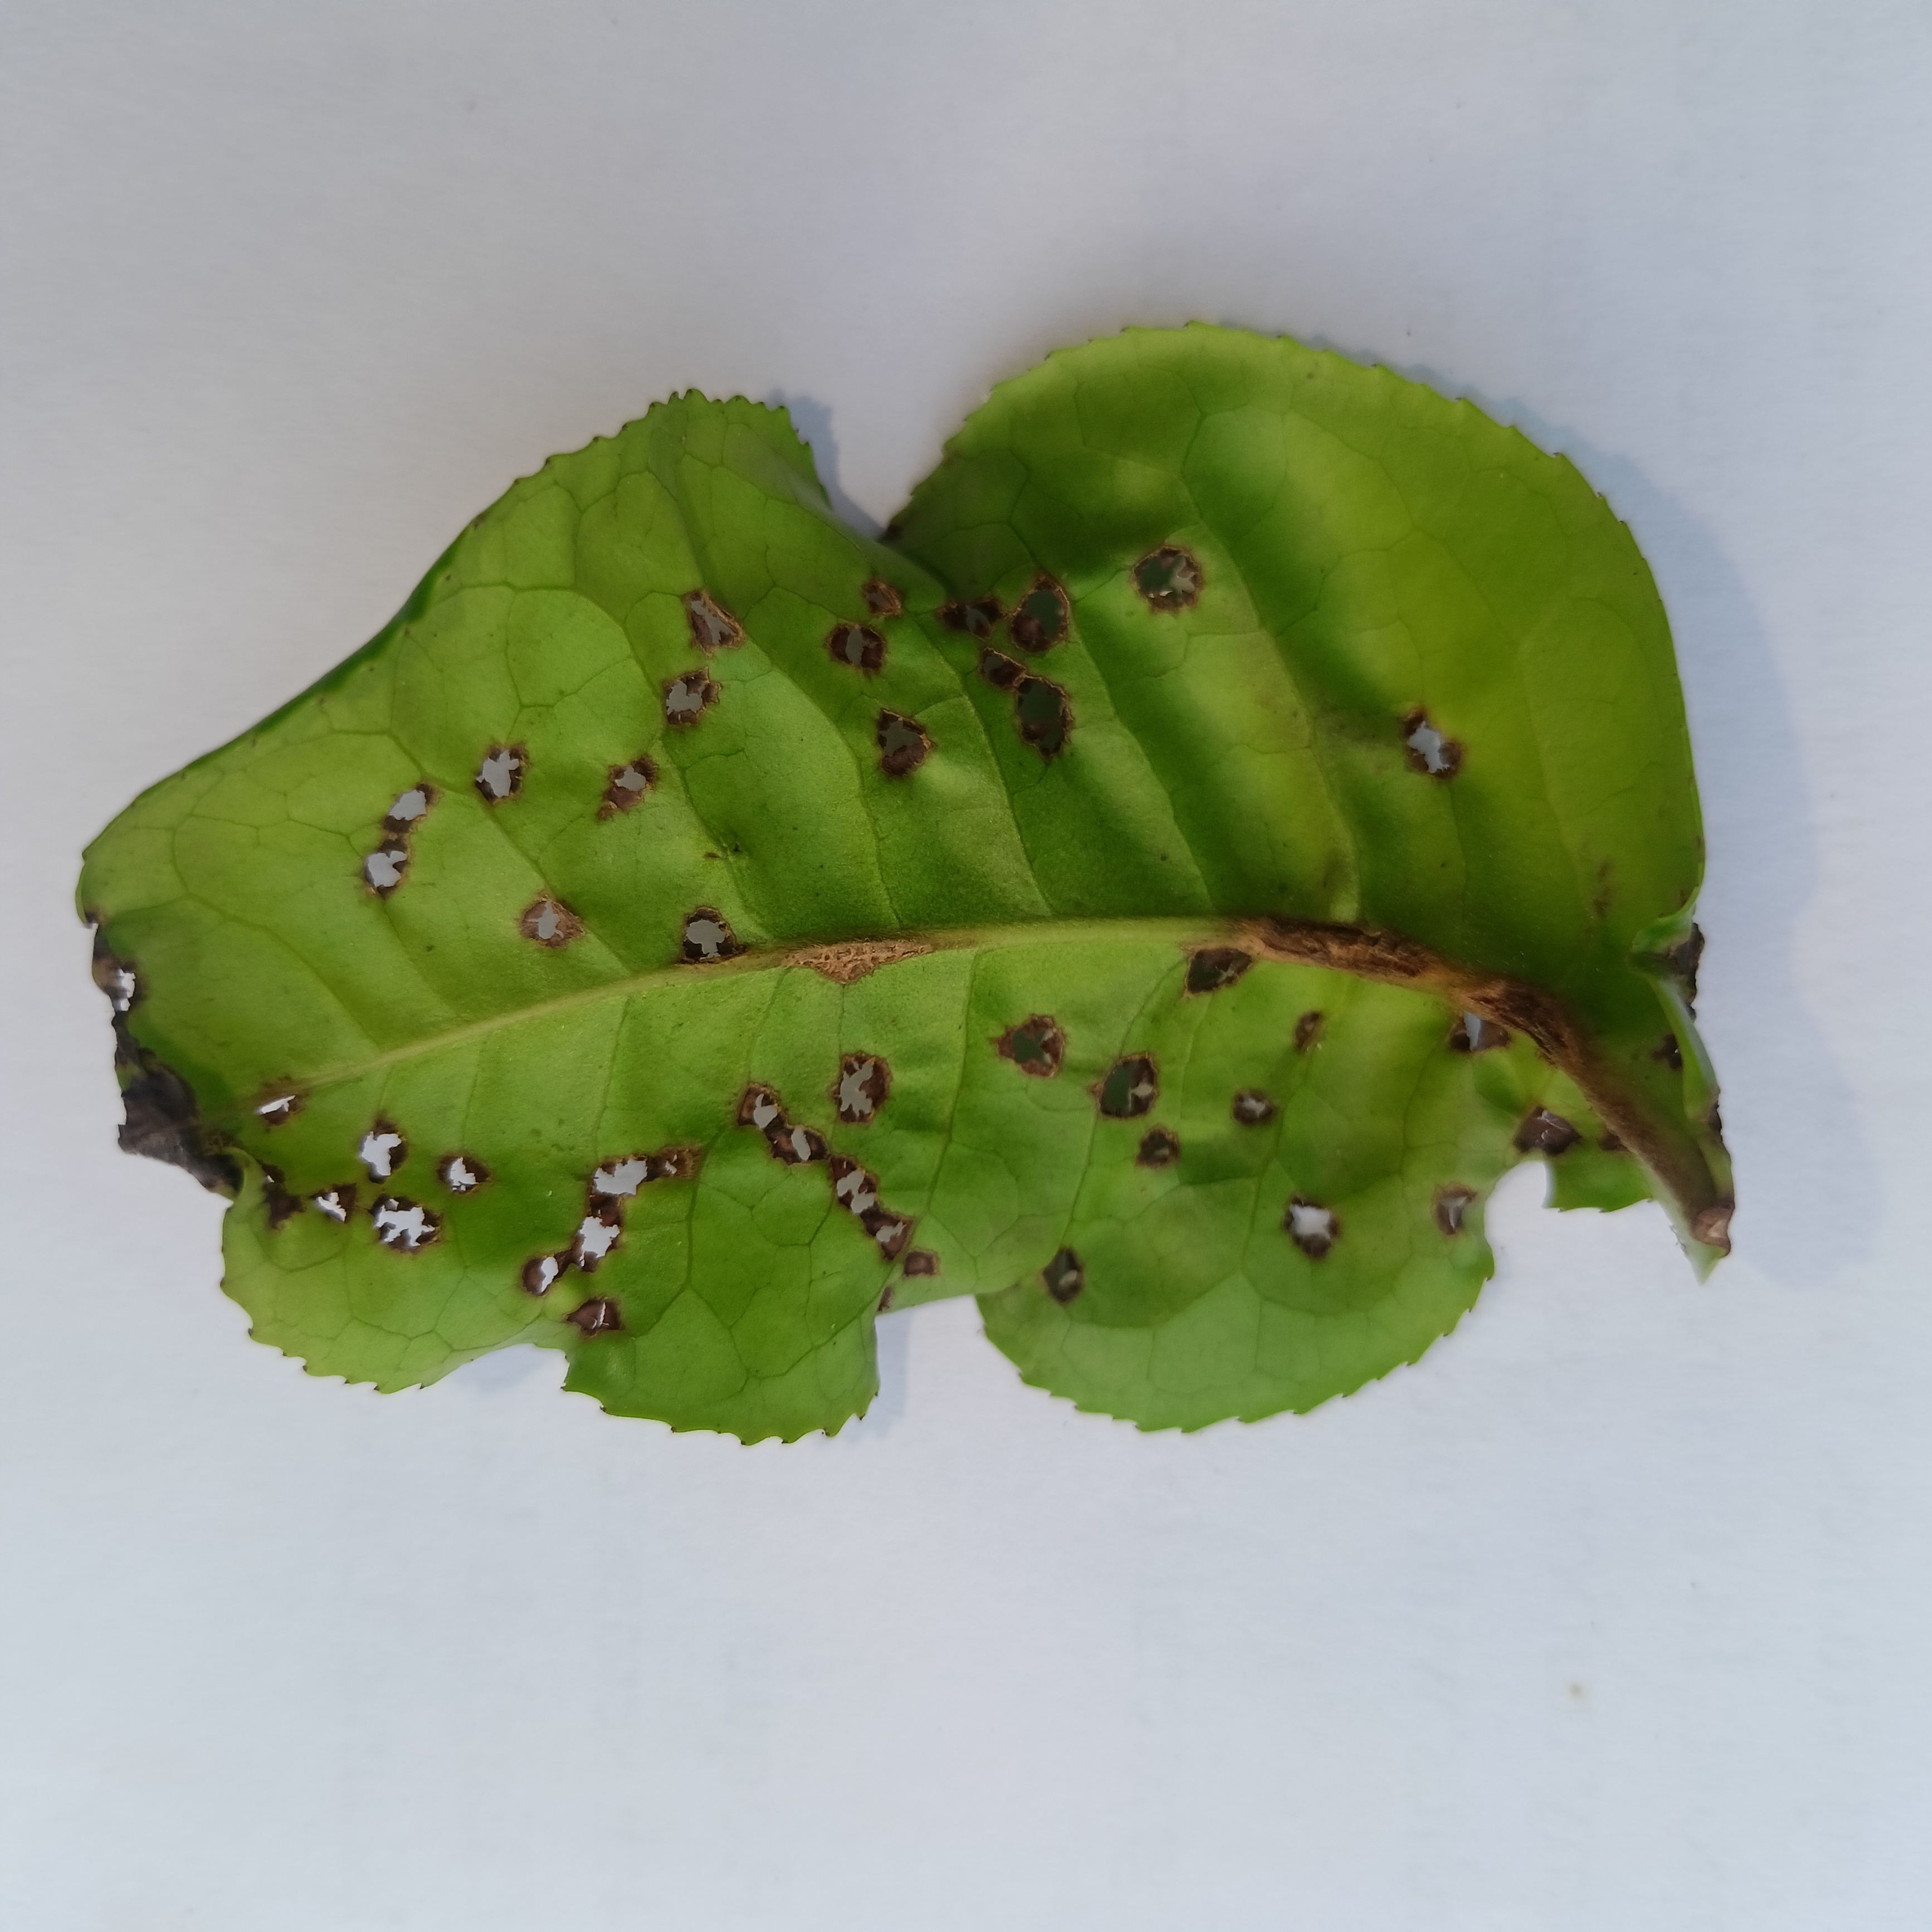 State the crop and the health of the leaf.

tea, helopeltis
